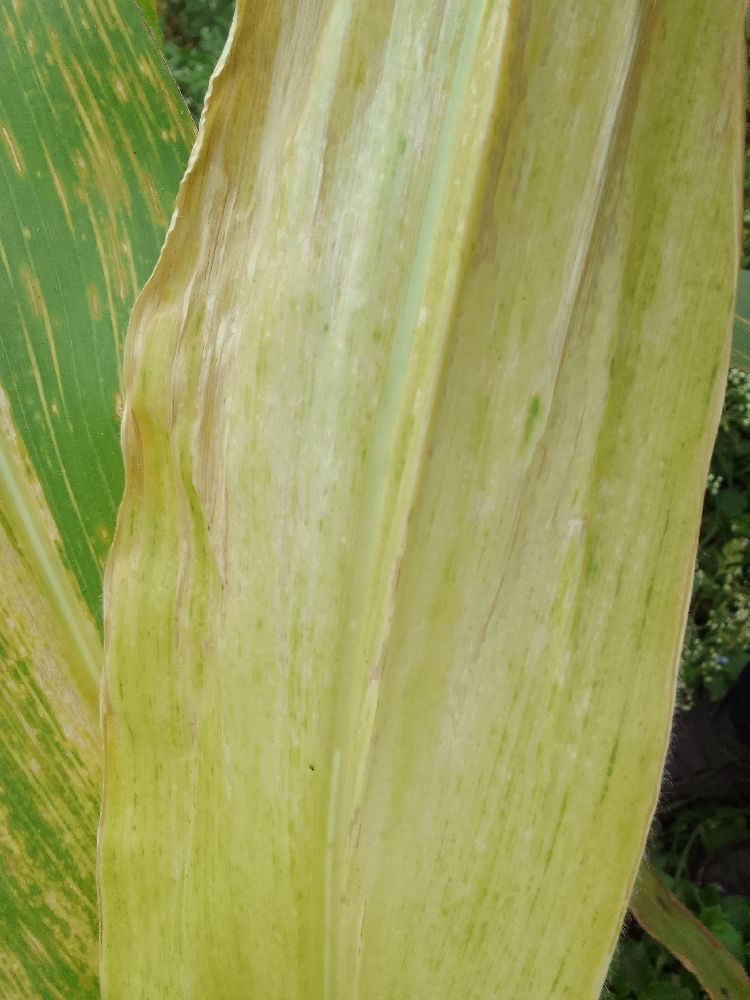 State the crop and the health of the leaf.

maize, maize lethal necrosis
